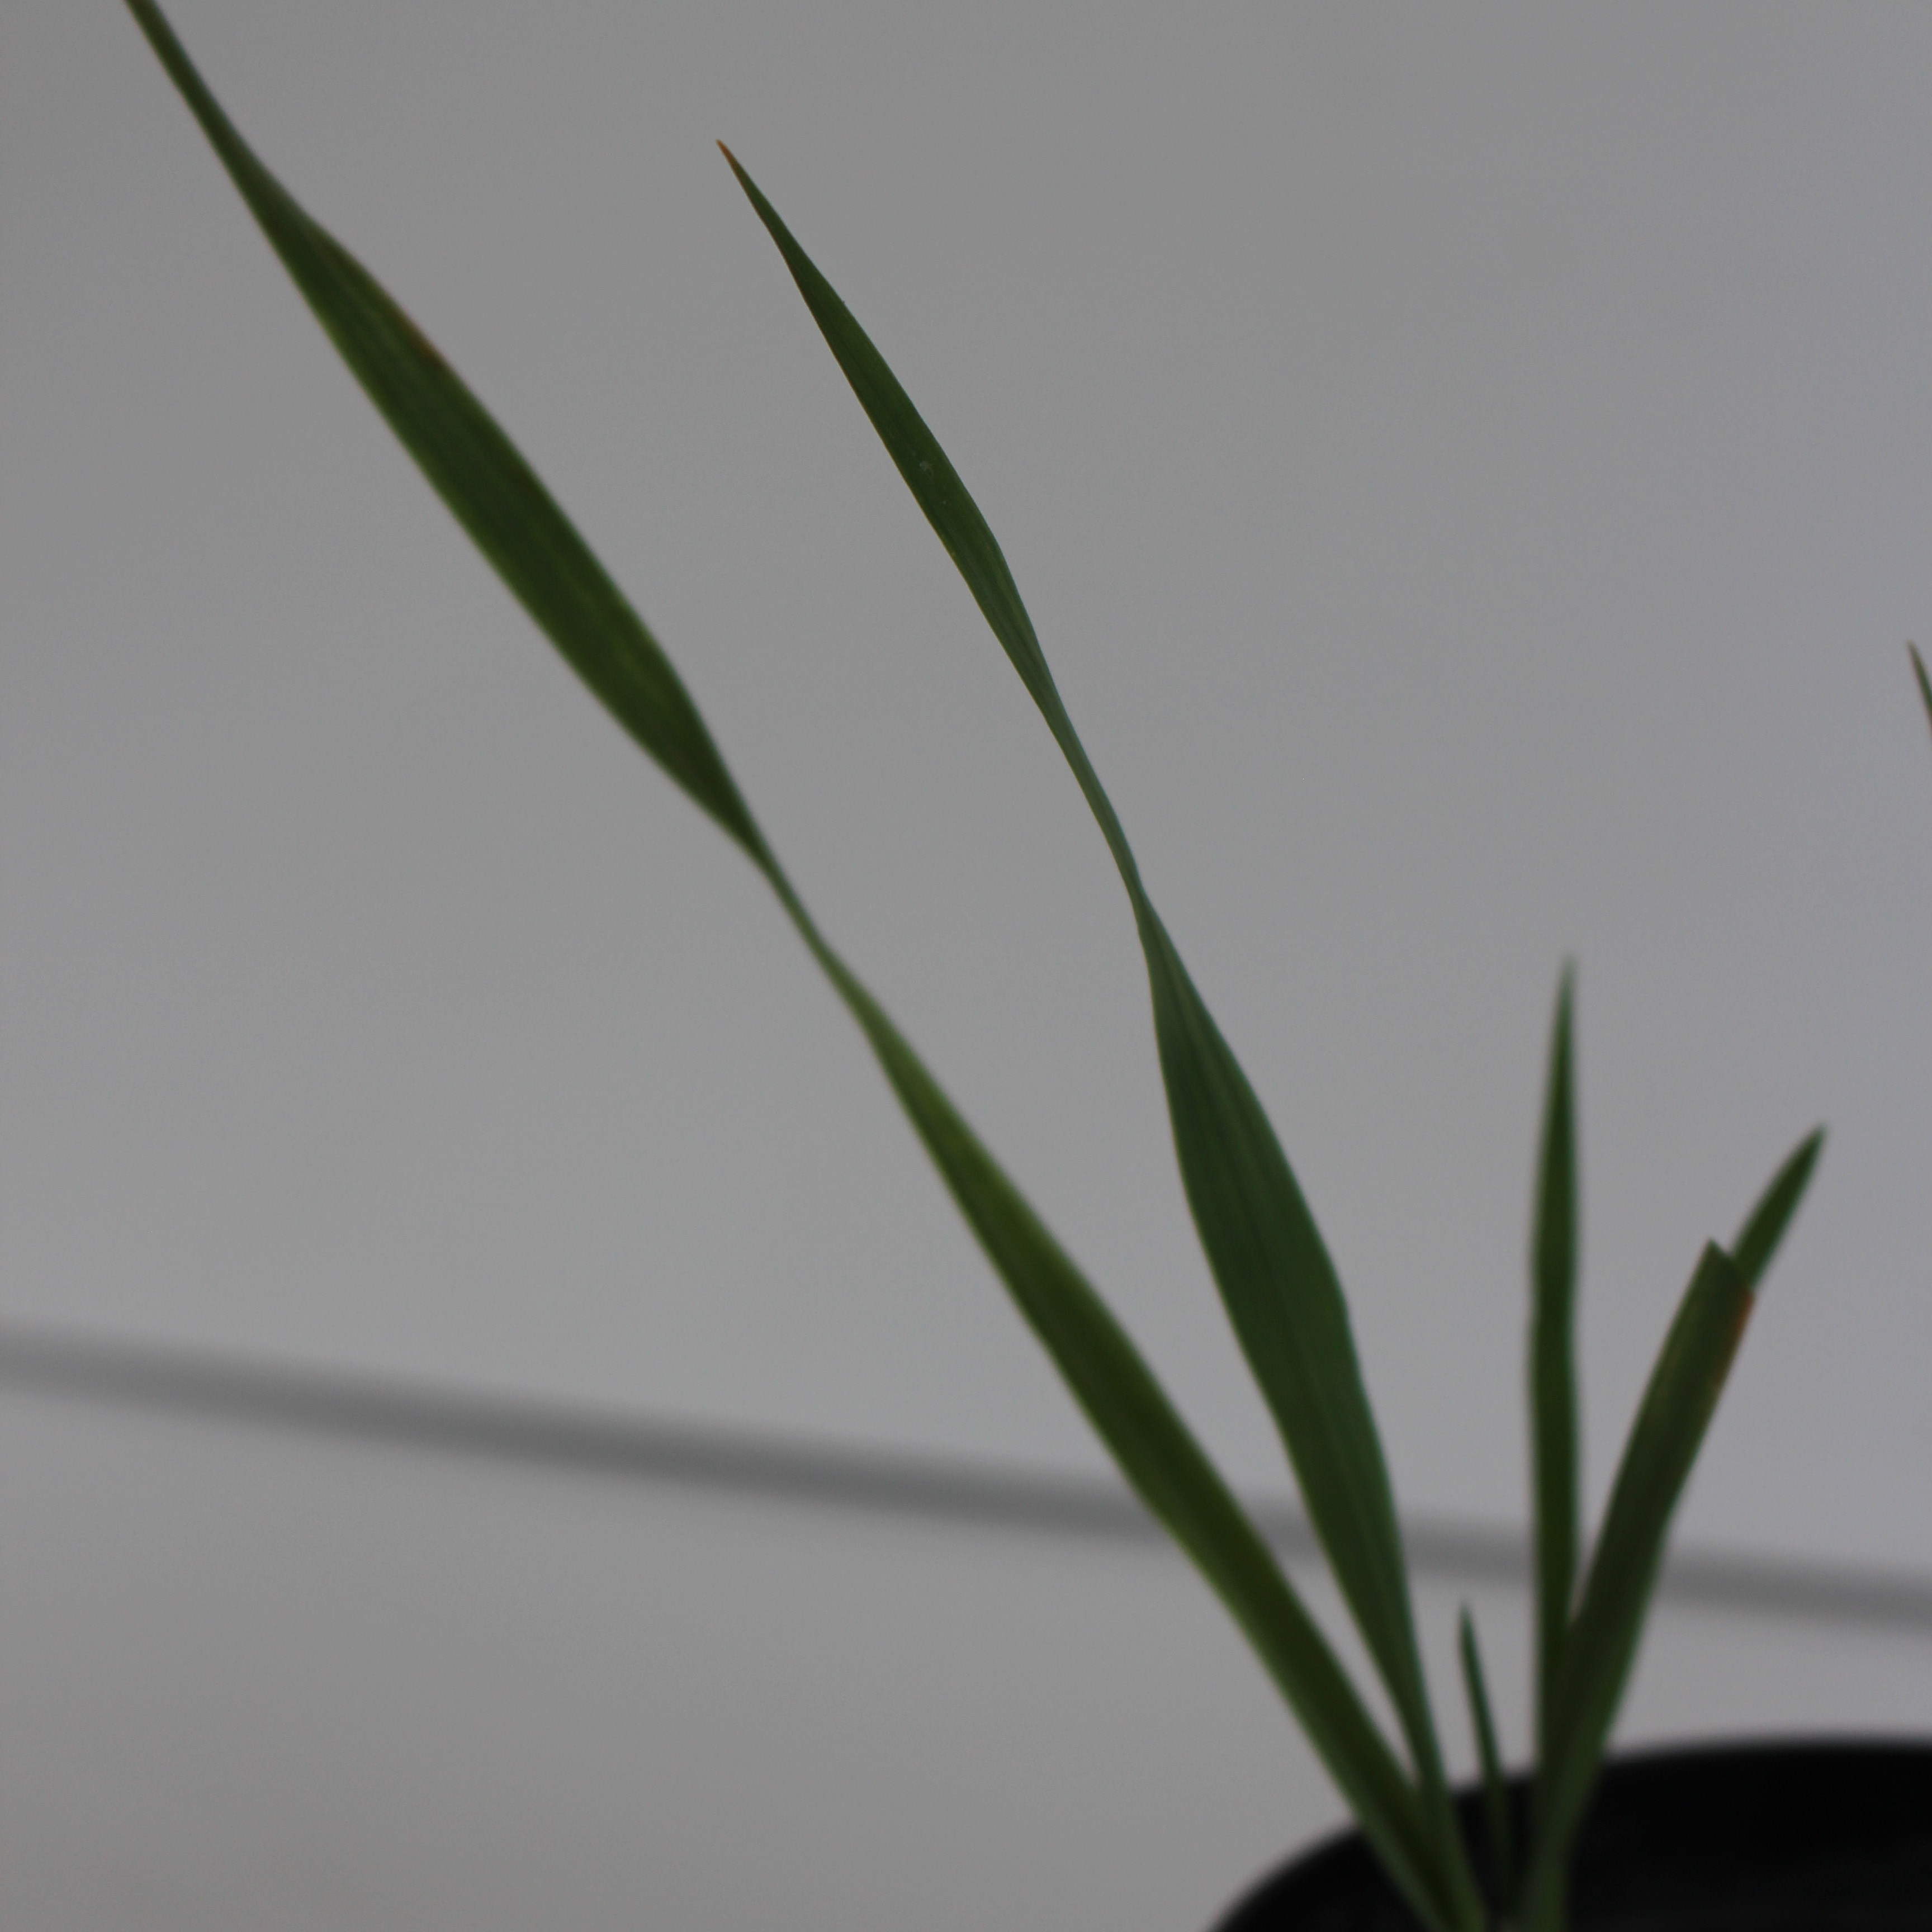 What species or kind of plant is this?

Avena sterilis
